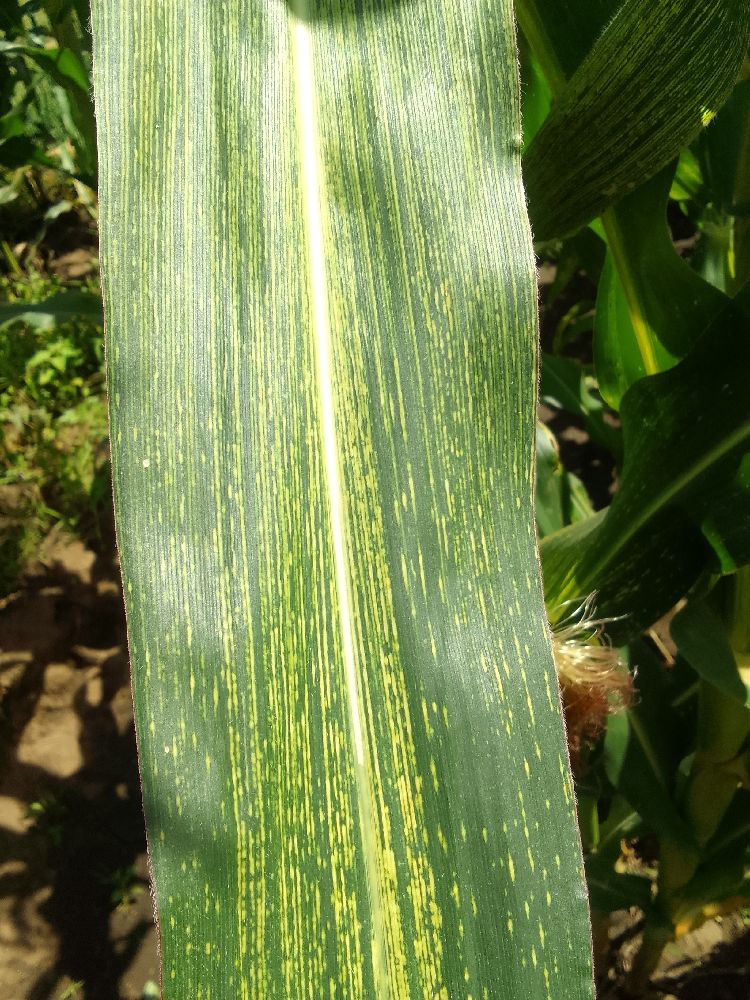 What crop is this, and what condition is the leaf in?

maize, maize streak virus
